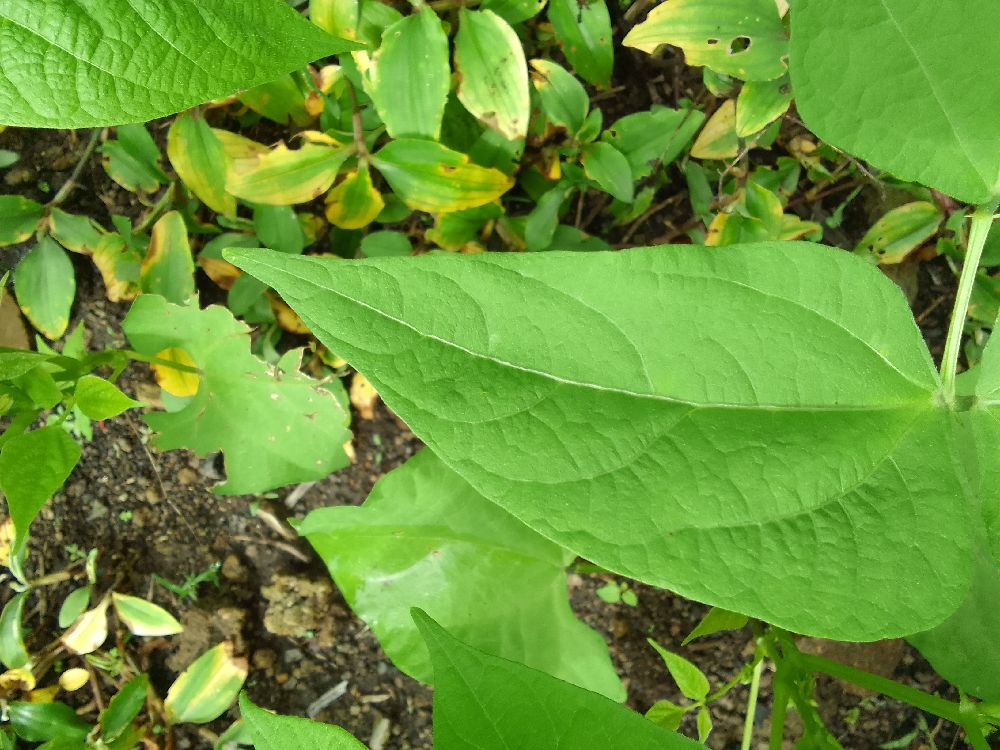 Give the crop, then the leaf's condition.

common bean, healthy
